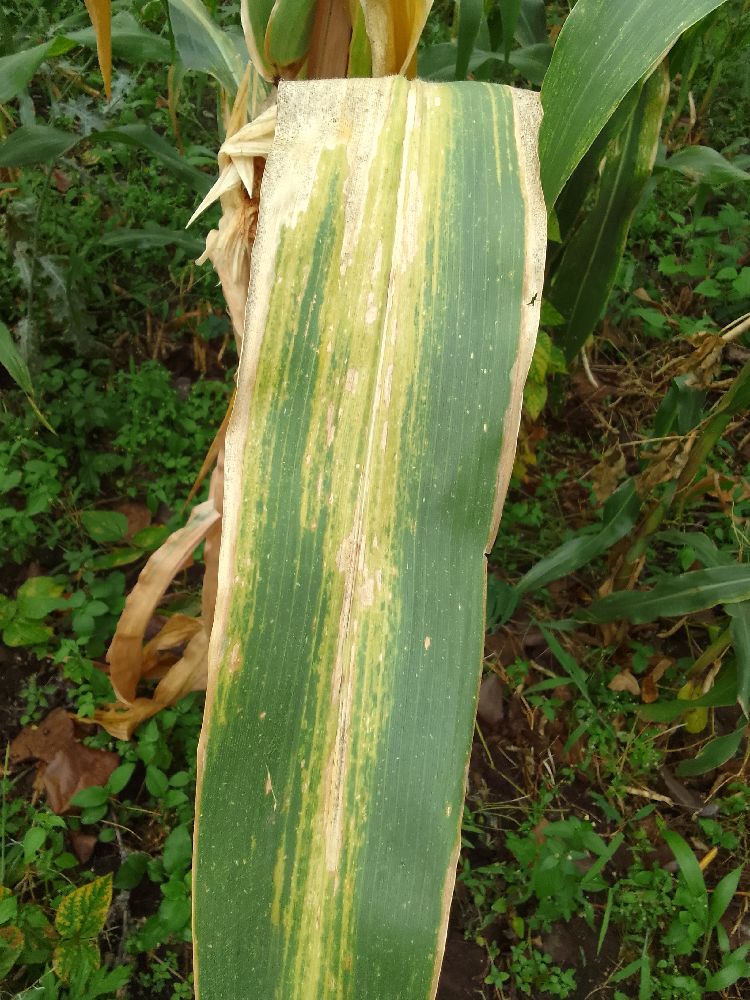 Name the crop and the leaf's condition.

maize, maize lethal necrosis
